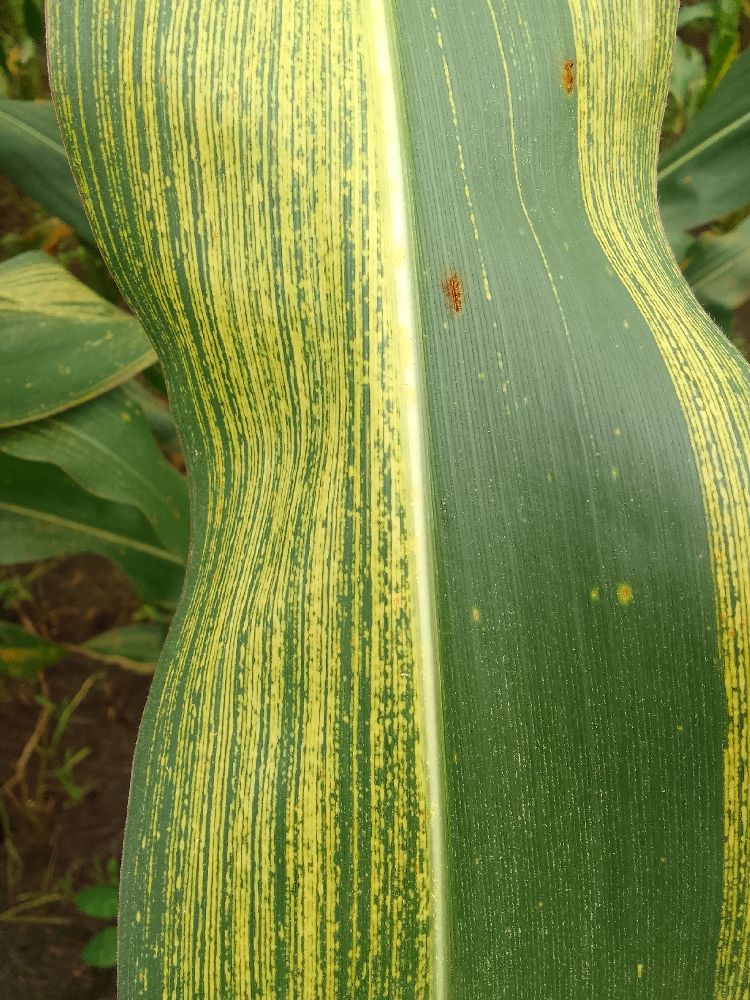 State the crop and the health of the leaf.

maize, maize streak virus
